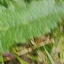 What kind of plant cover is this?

structured weed
